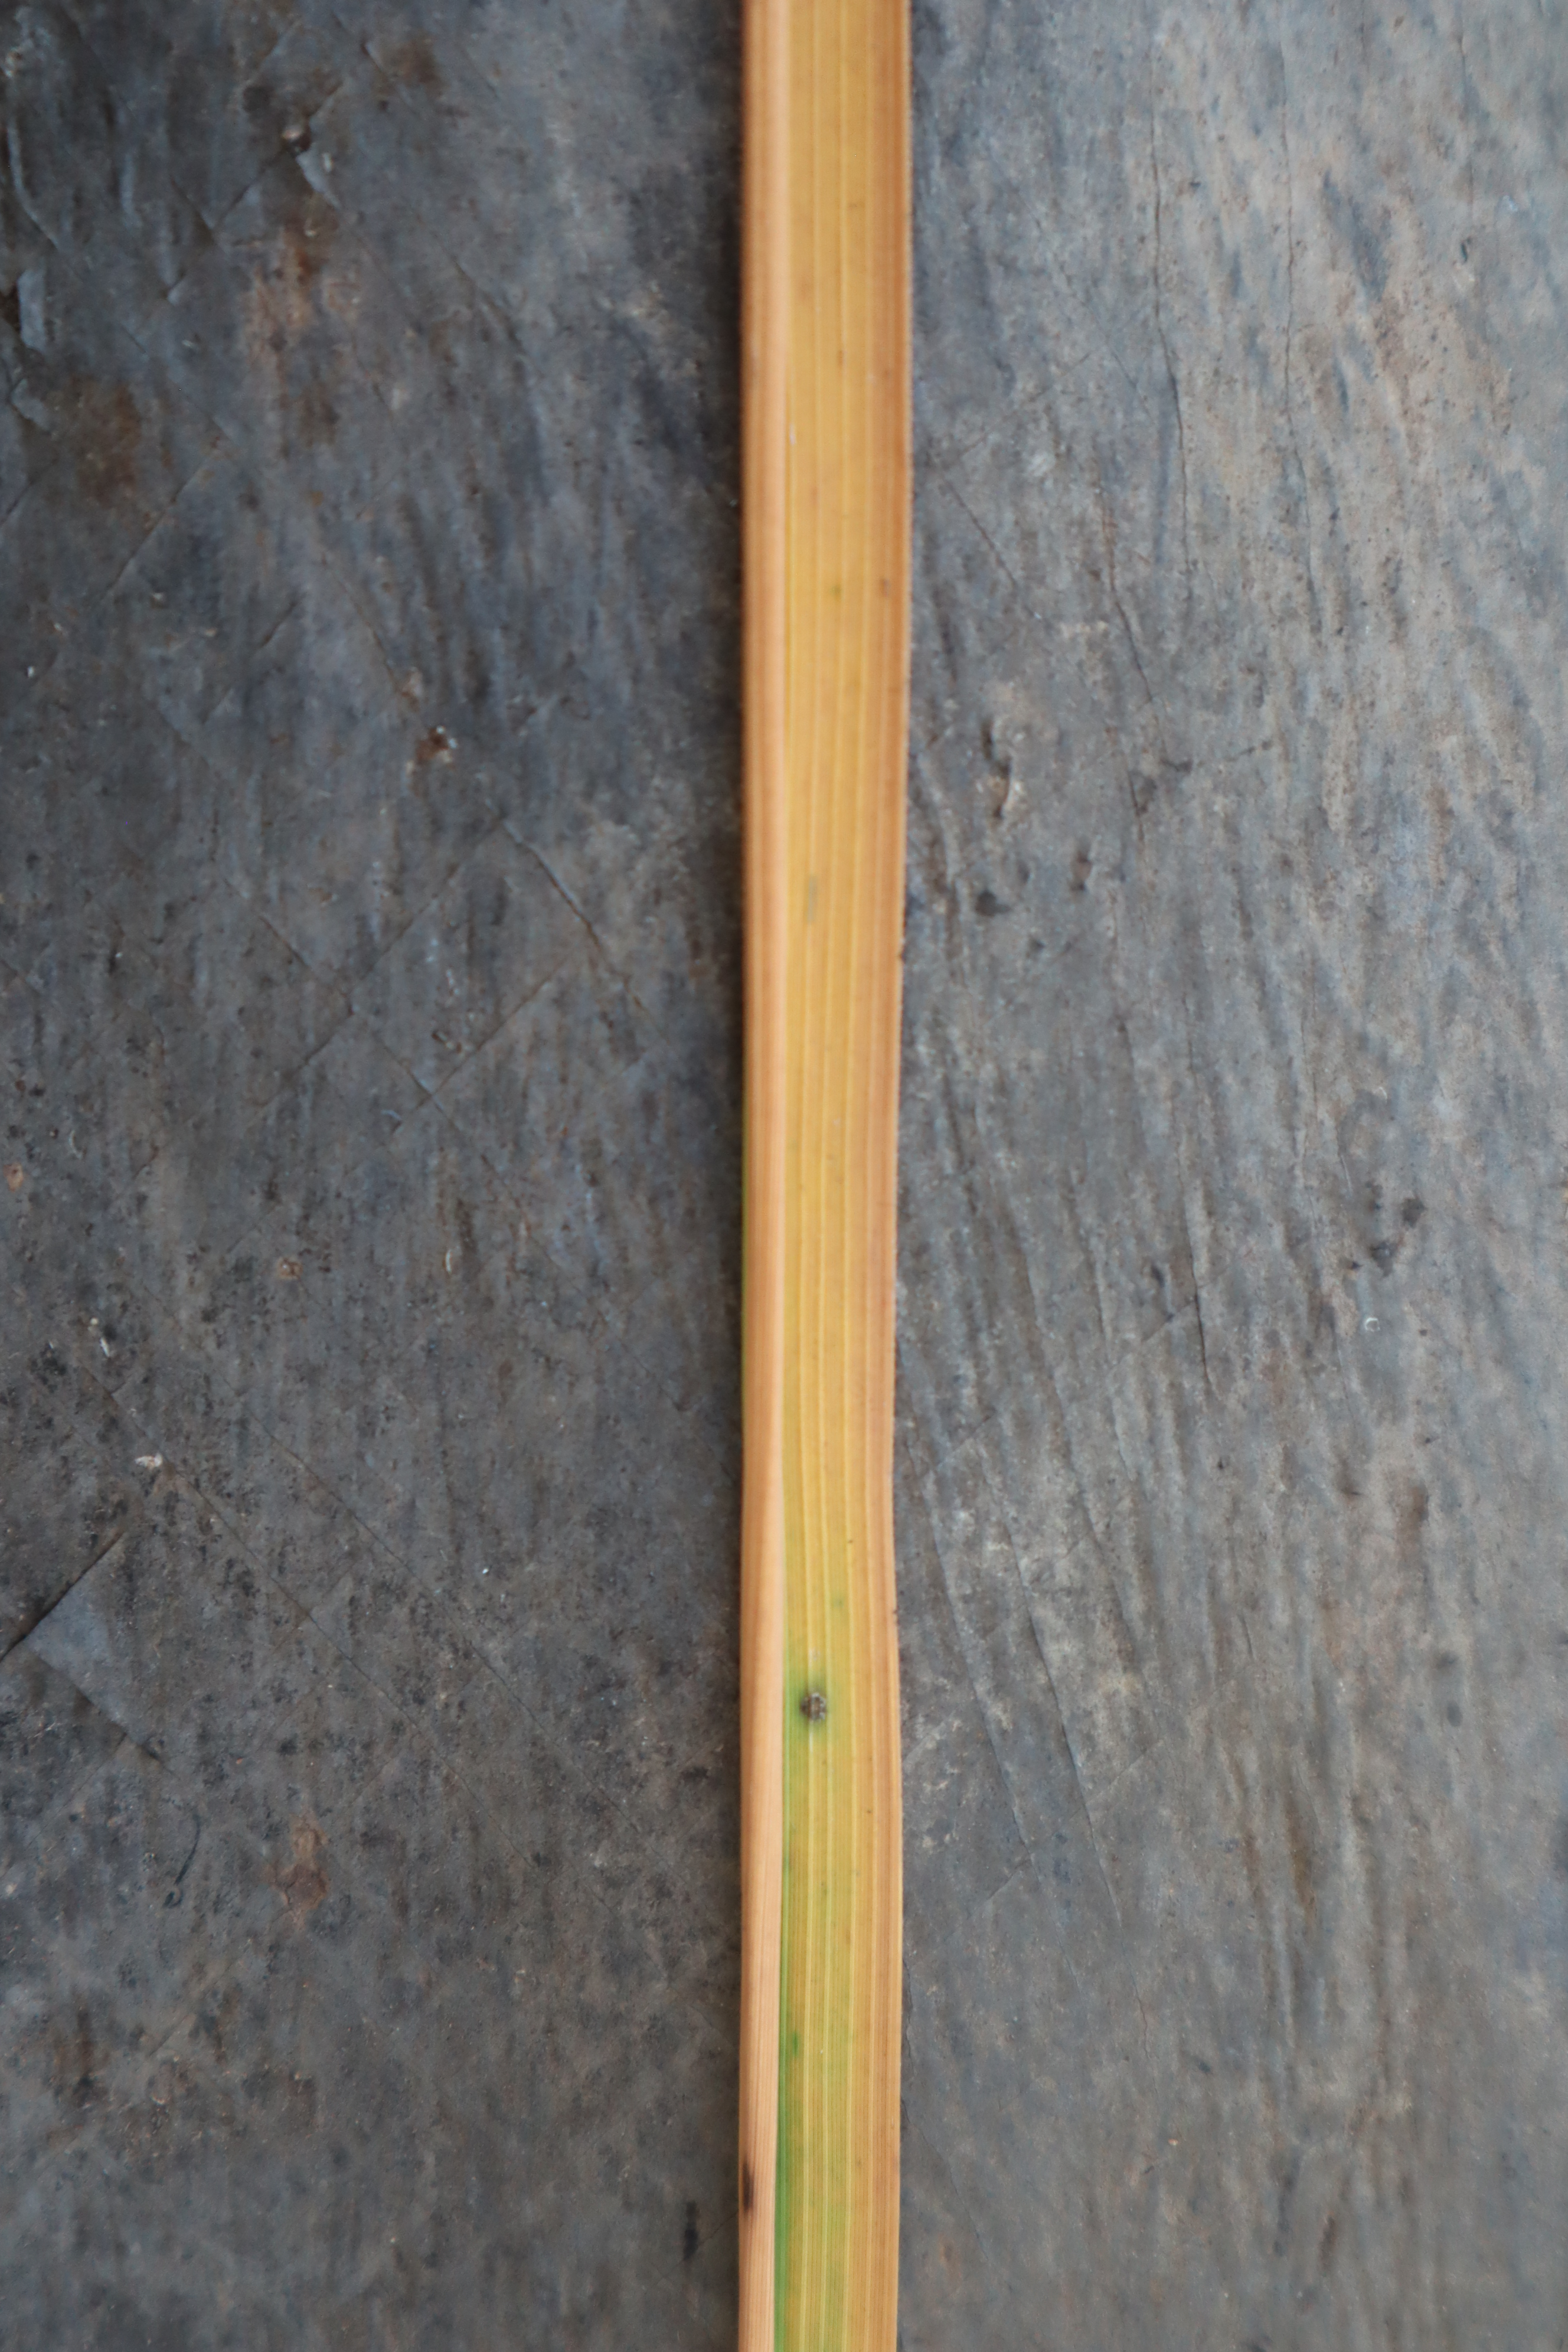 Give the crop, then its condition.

rice, tungro virus disease
